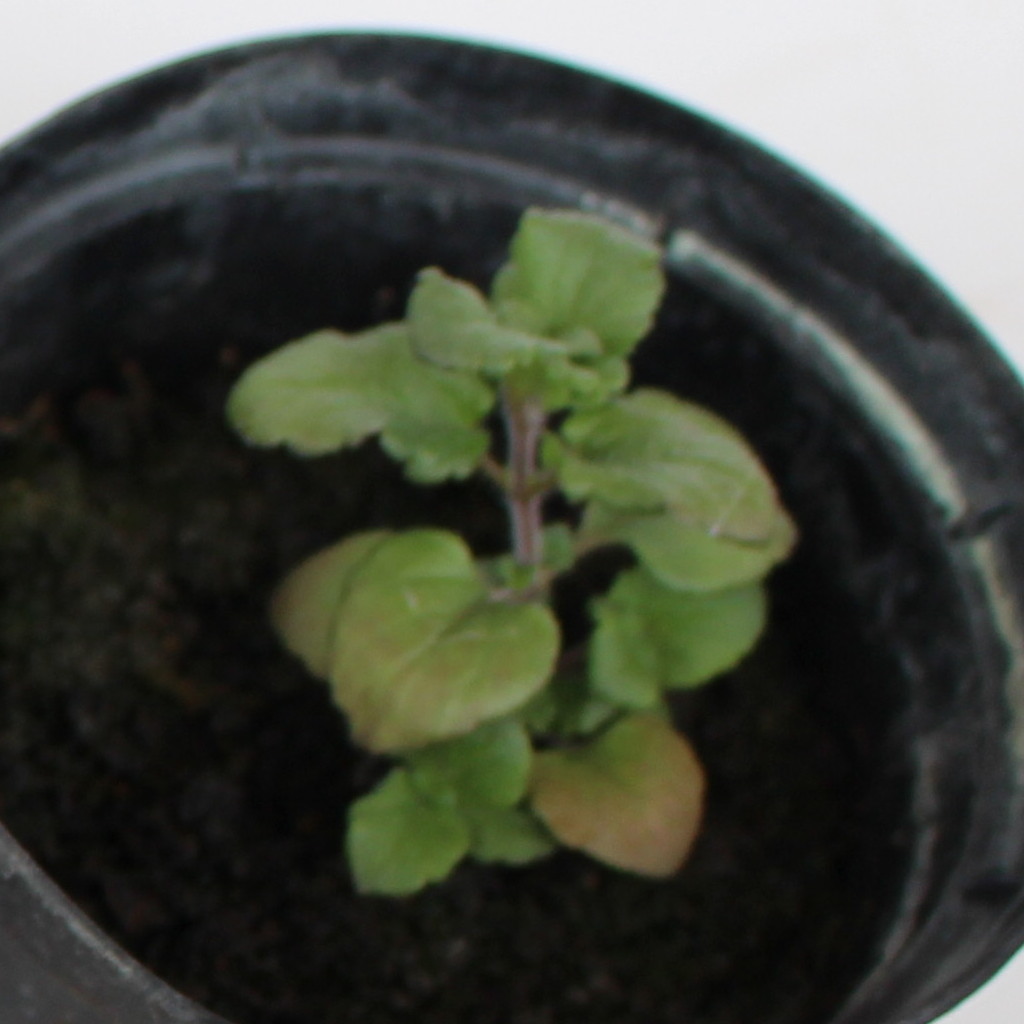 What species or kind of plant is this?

Veronica persica
